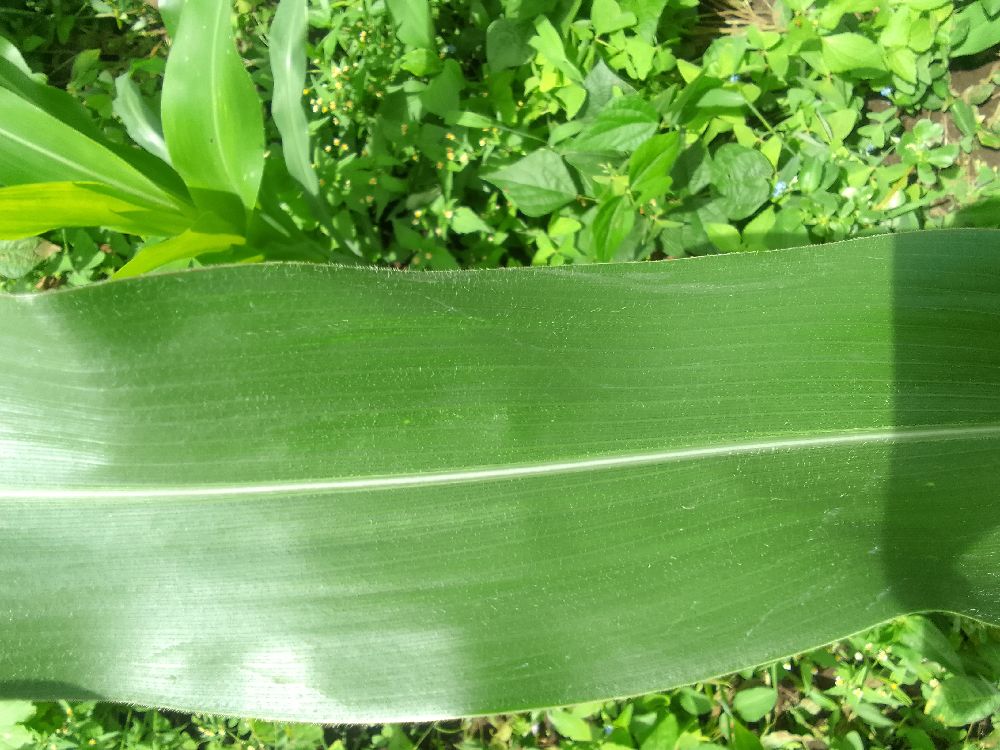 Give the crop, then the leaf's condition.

maize, healthy
